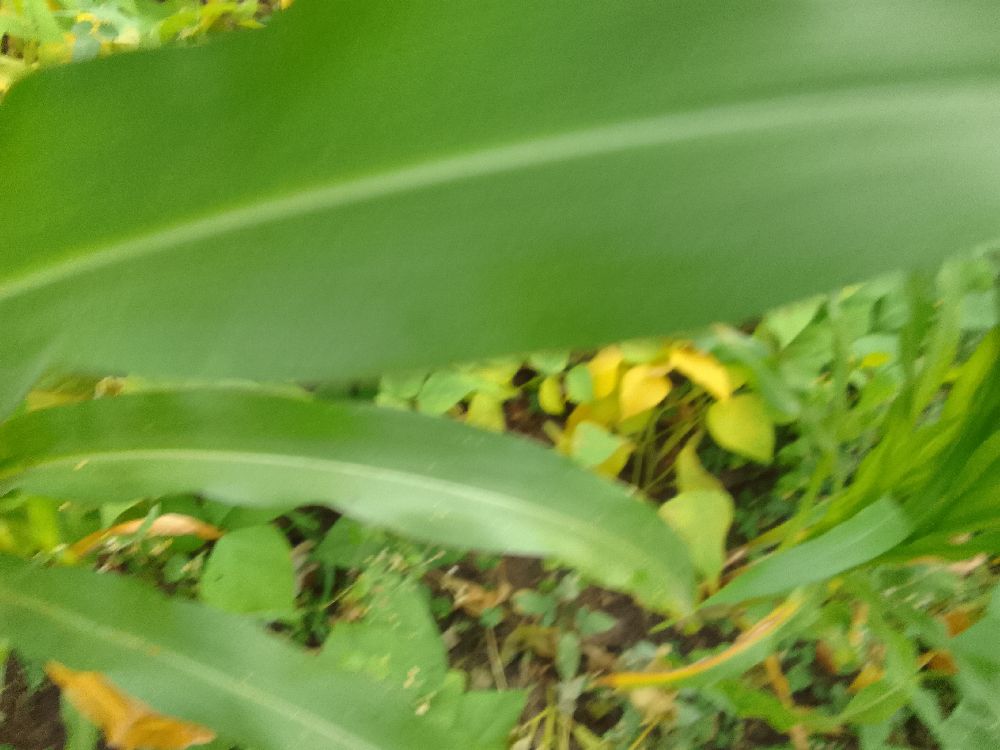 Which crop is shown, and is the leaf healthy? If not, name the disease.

maize, healthy
